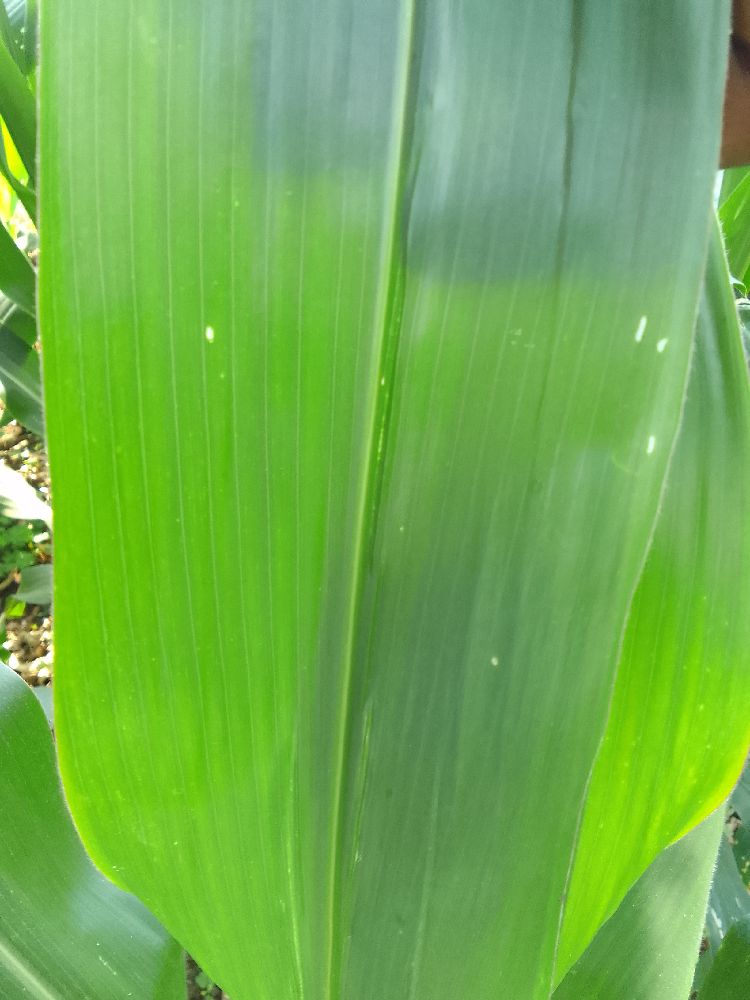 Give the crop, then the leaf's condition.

maize, healthy
